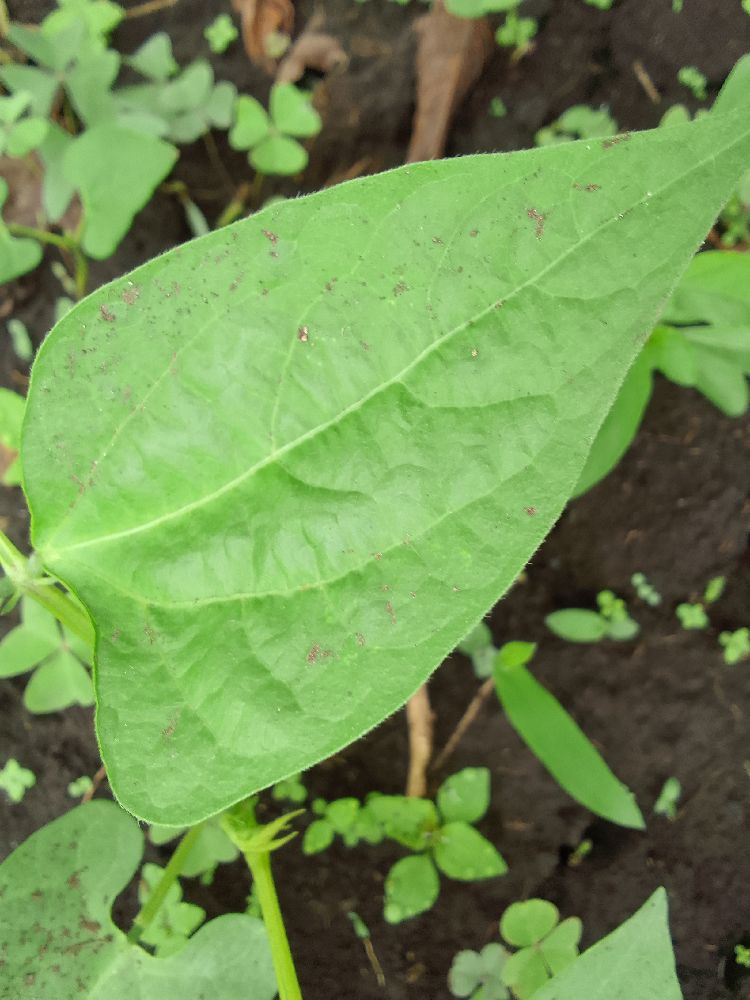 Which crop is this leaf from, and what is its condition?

common bean, healthy
